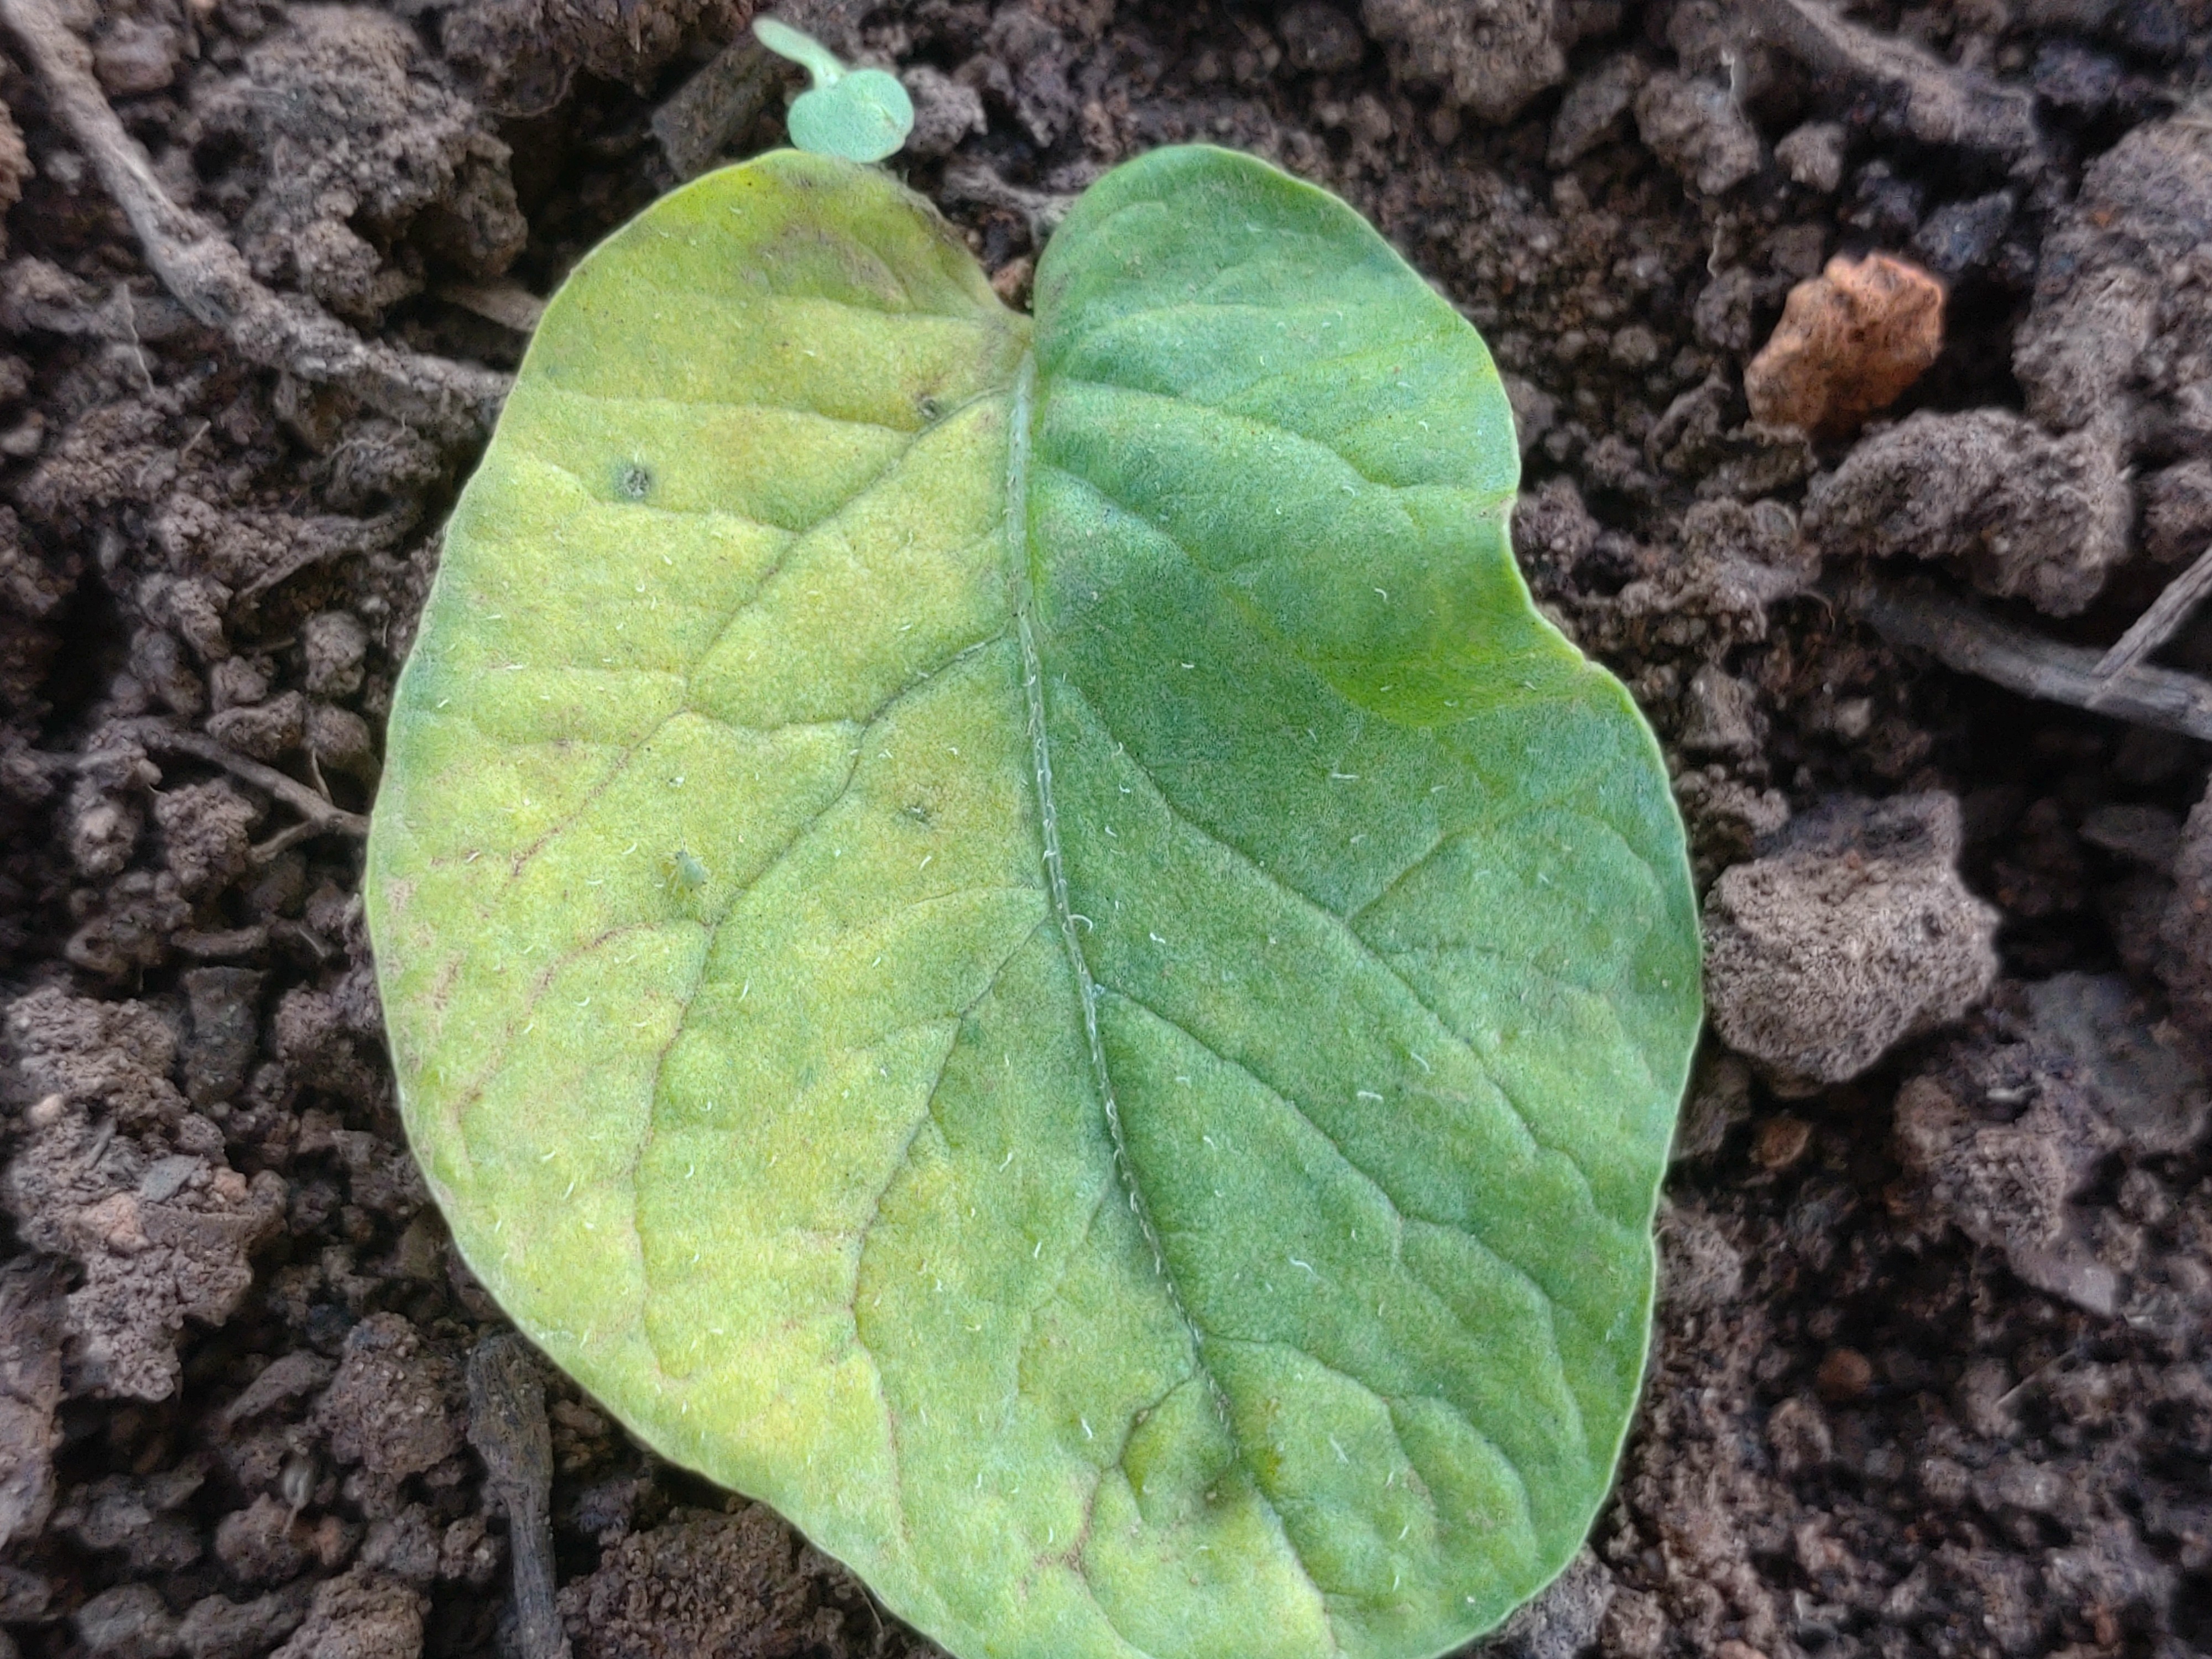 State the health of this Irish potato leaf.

late blight
